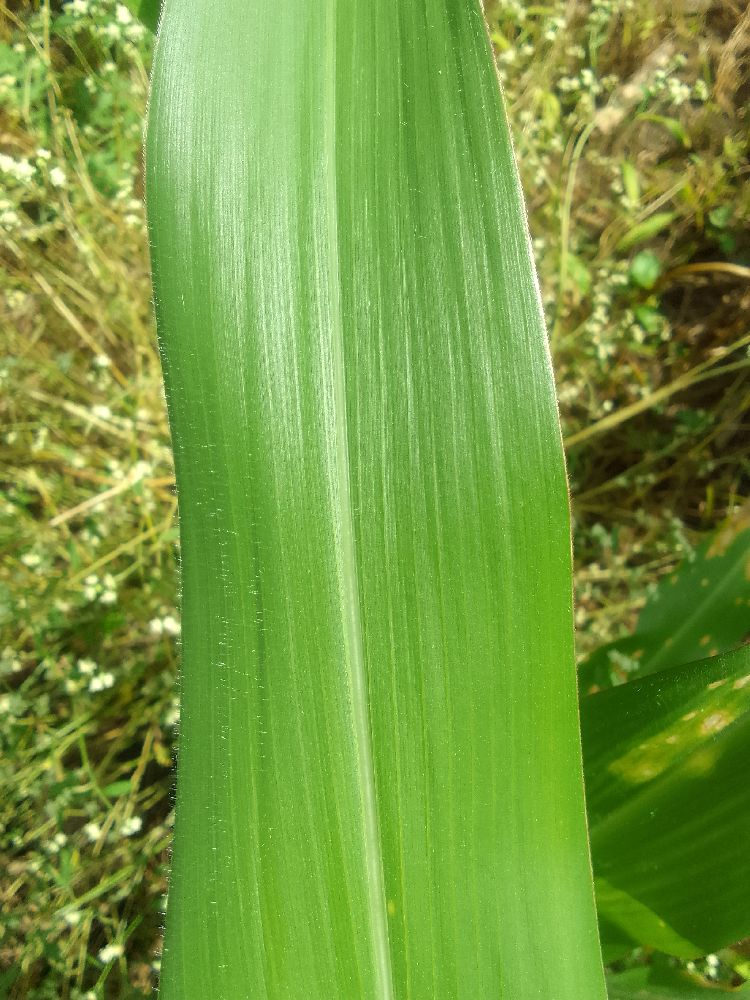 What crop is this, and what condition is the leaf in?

maize, healthy
